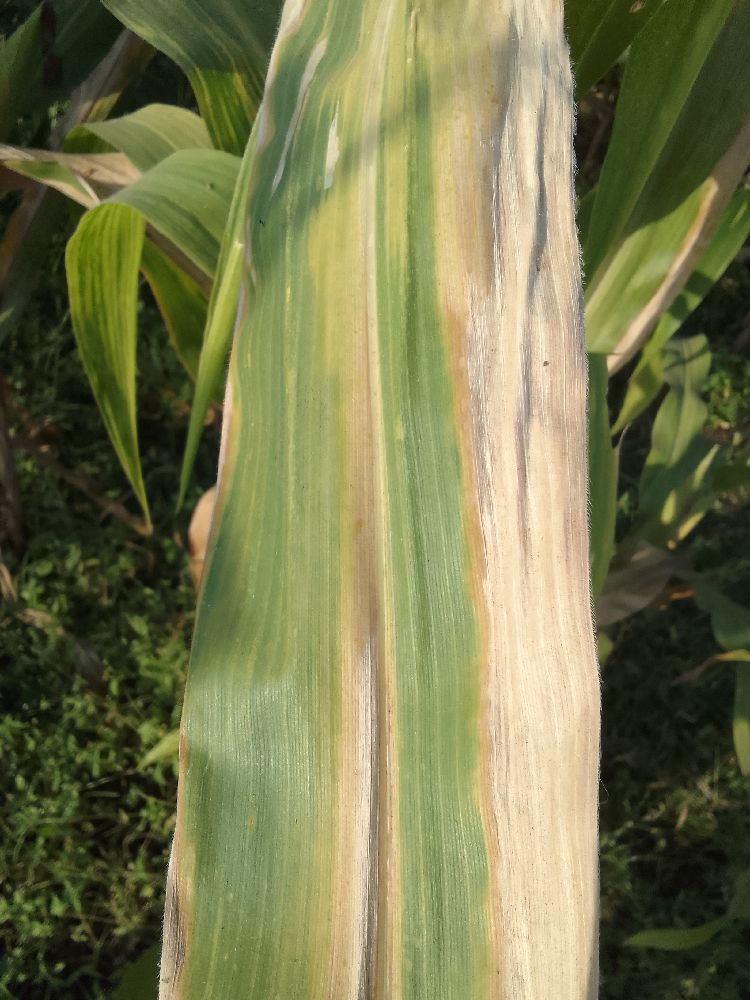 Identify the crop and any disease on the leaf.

maize, maize lethal necrosis
